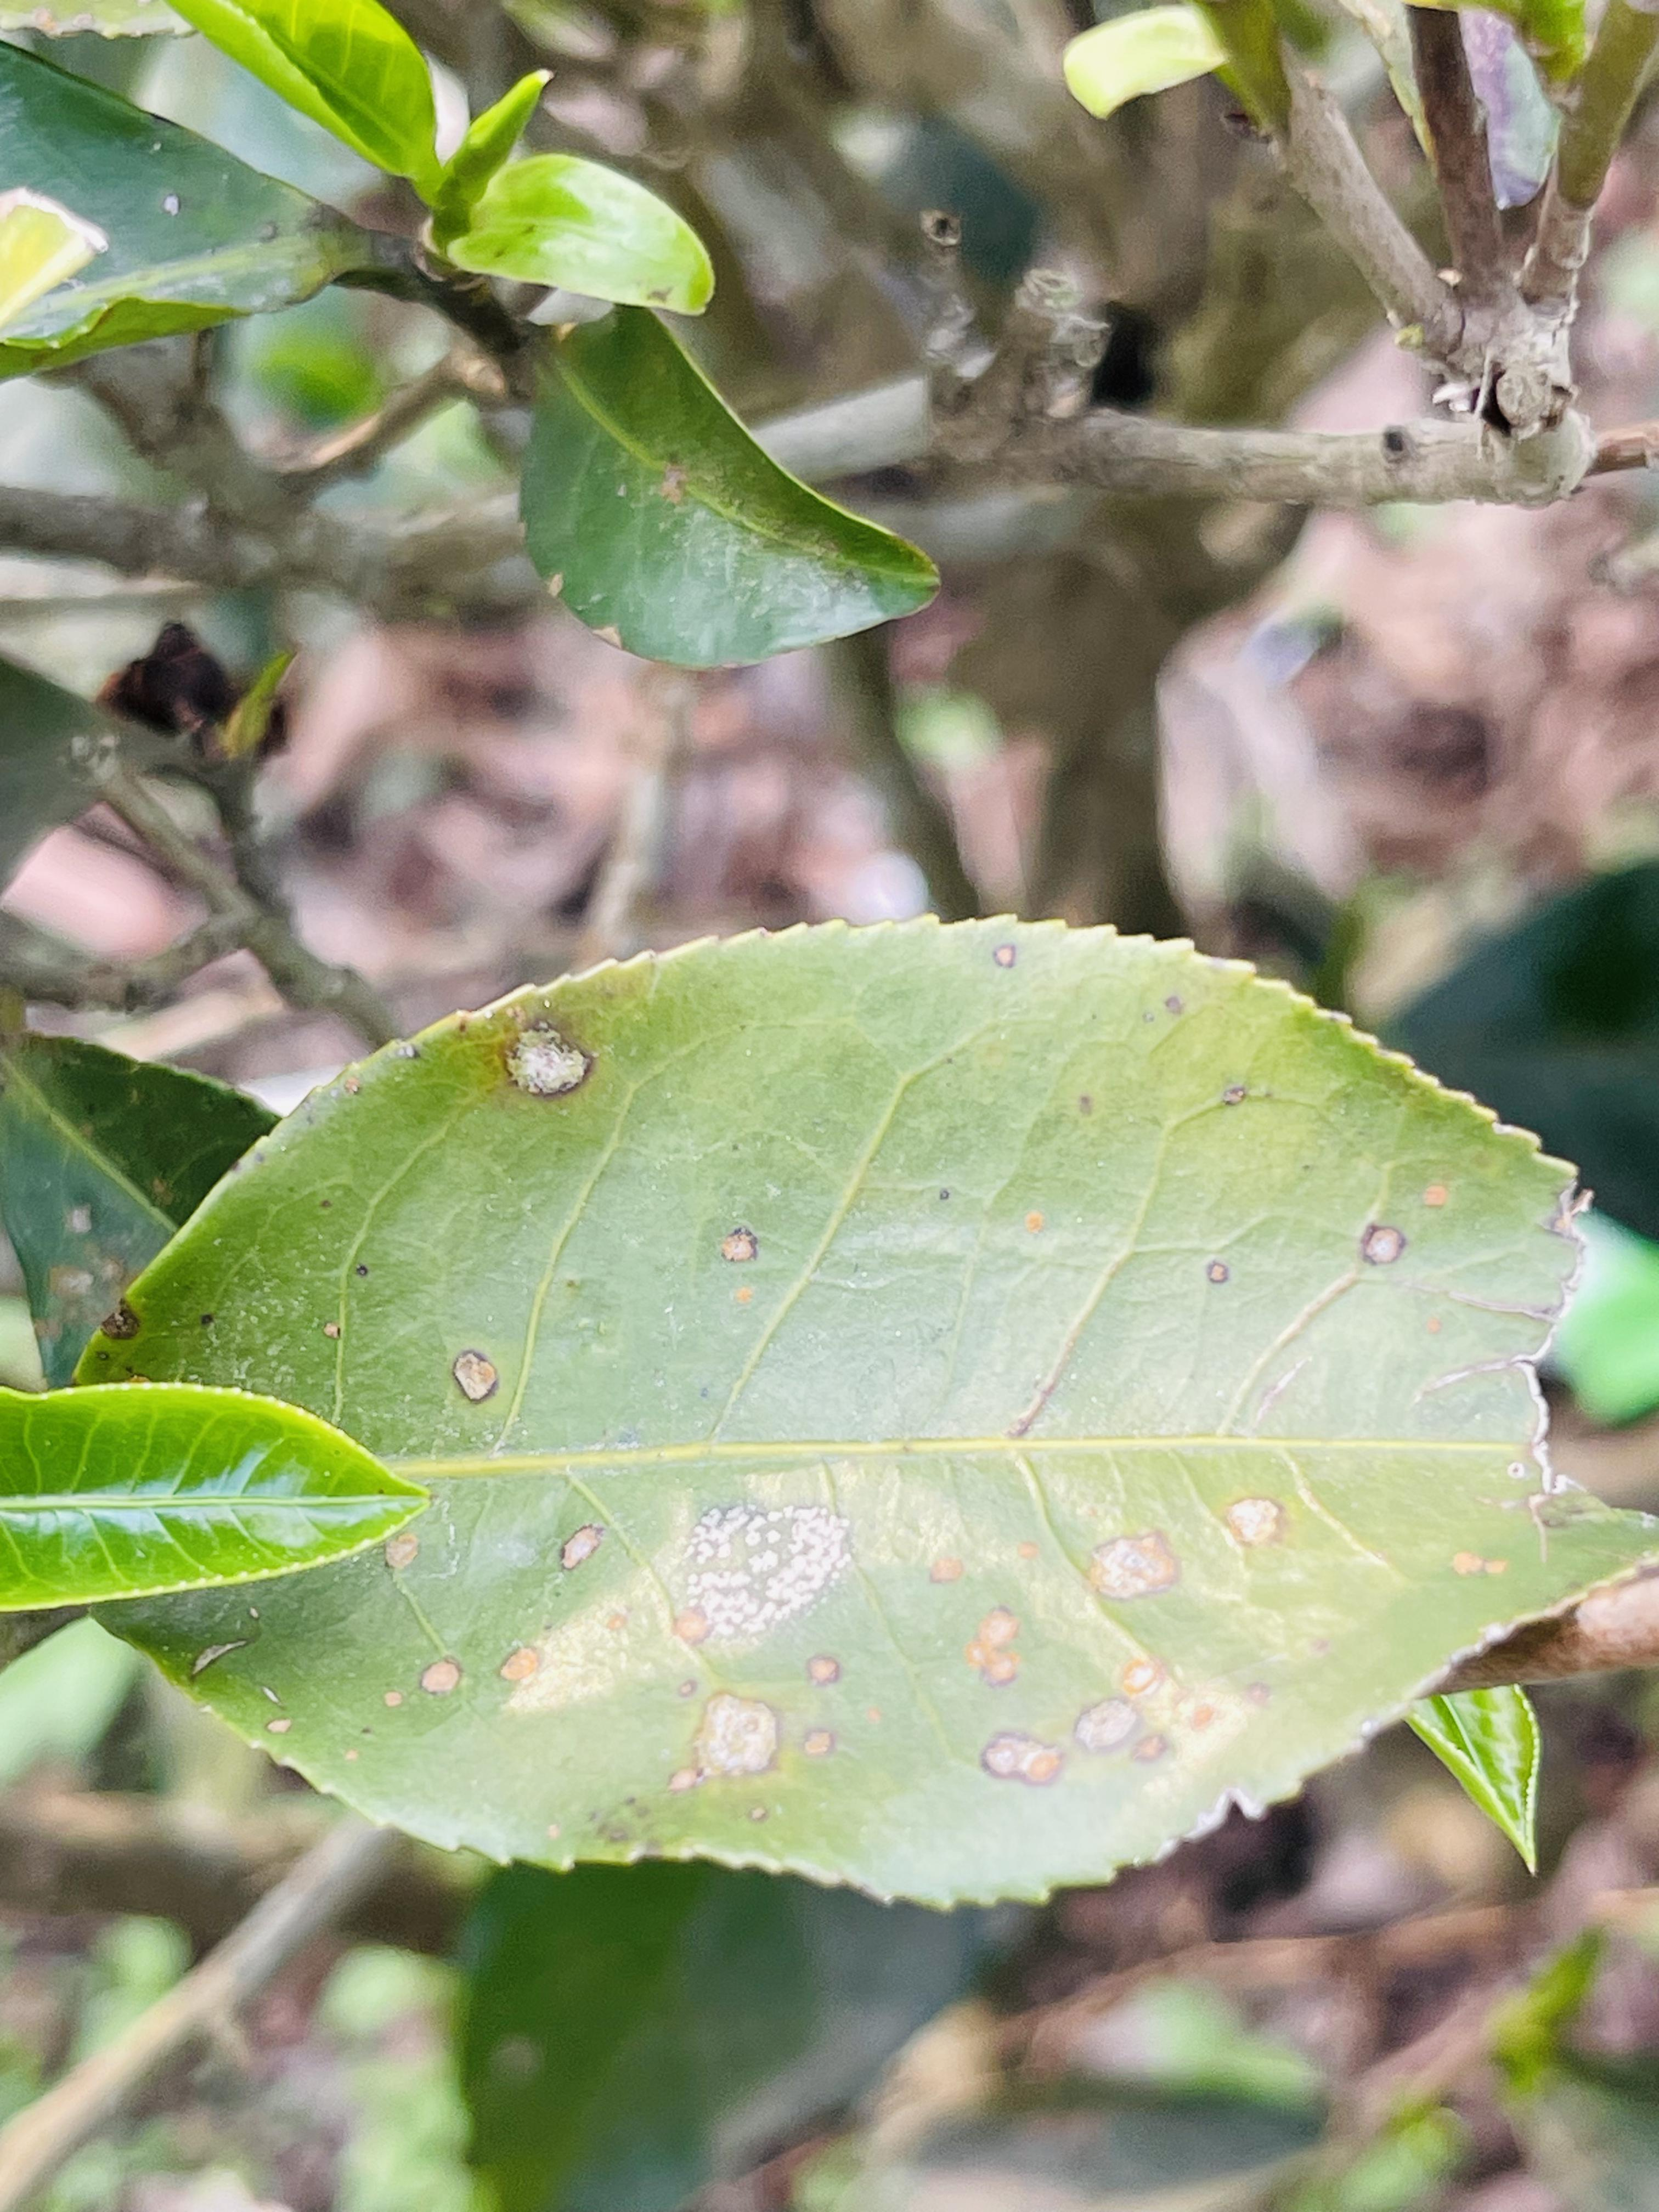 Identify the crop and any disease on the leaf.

tea, red rust
